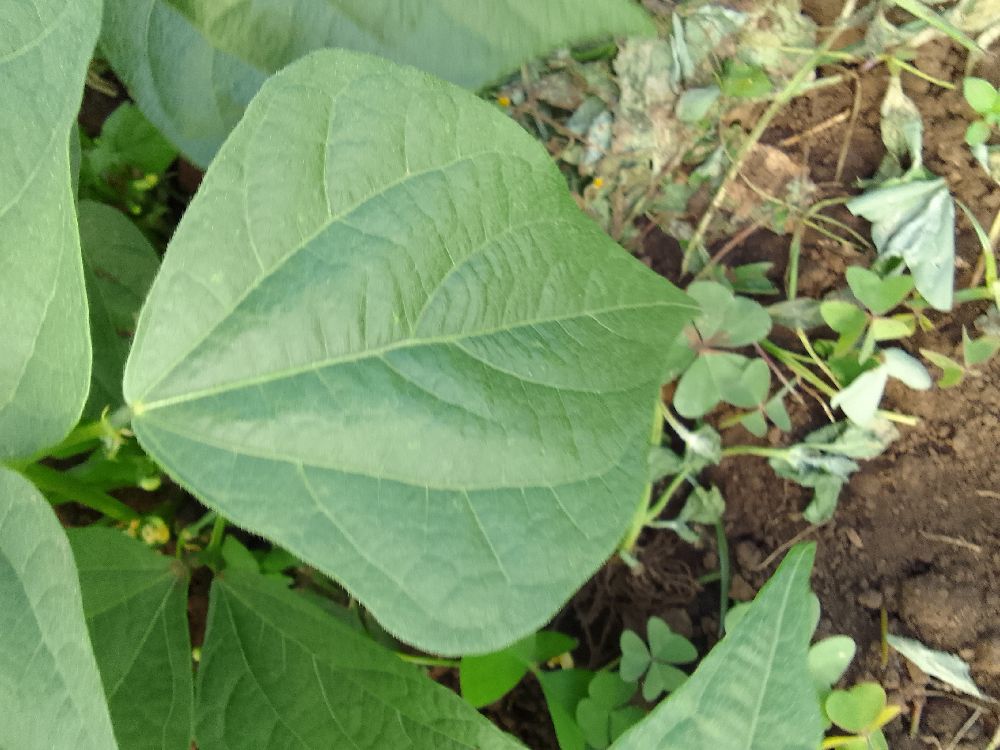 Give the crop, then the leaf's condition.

common bean, healthy
